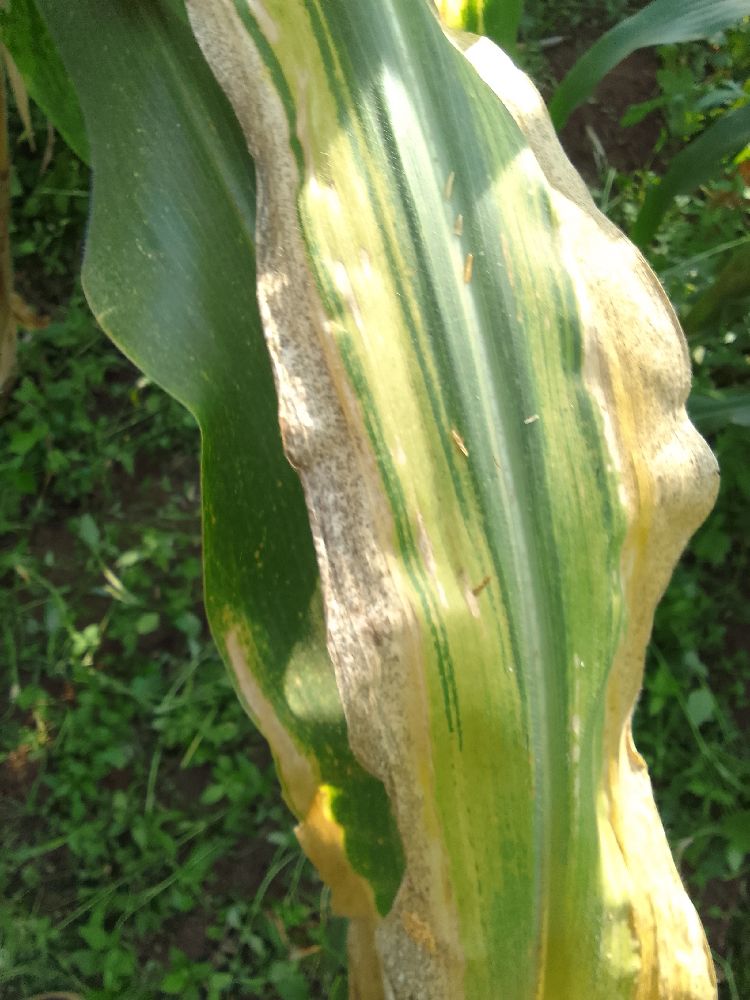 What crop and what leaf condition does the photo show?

maize, maize lethal necrosis
